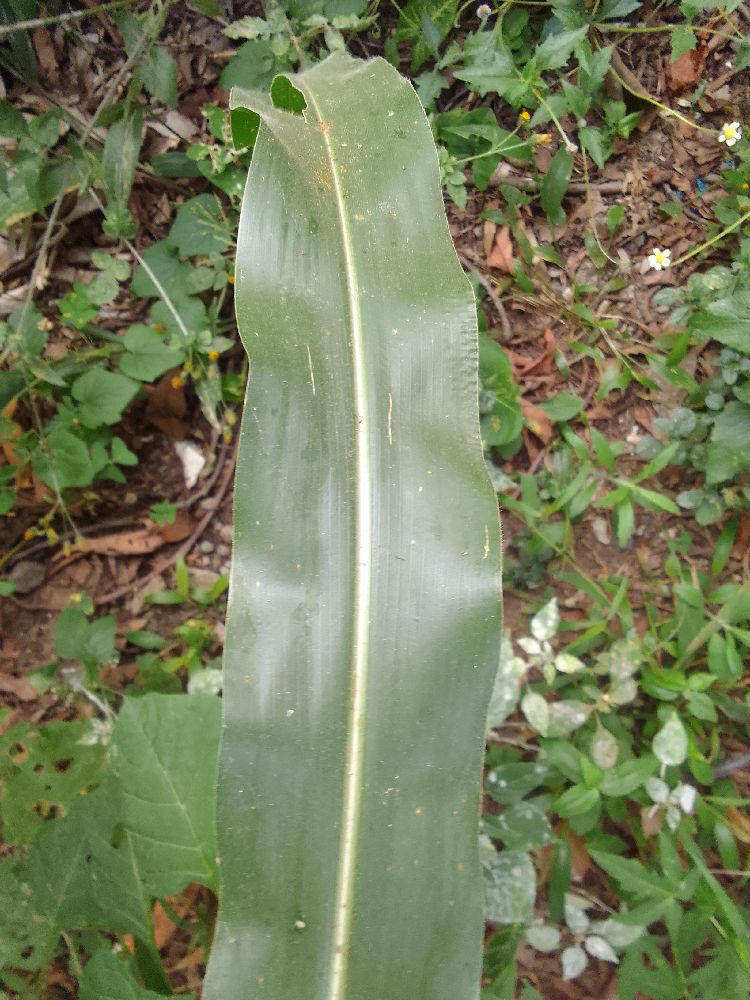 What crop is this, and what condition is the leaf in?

maize, healthy
